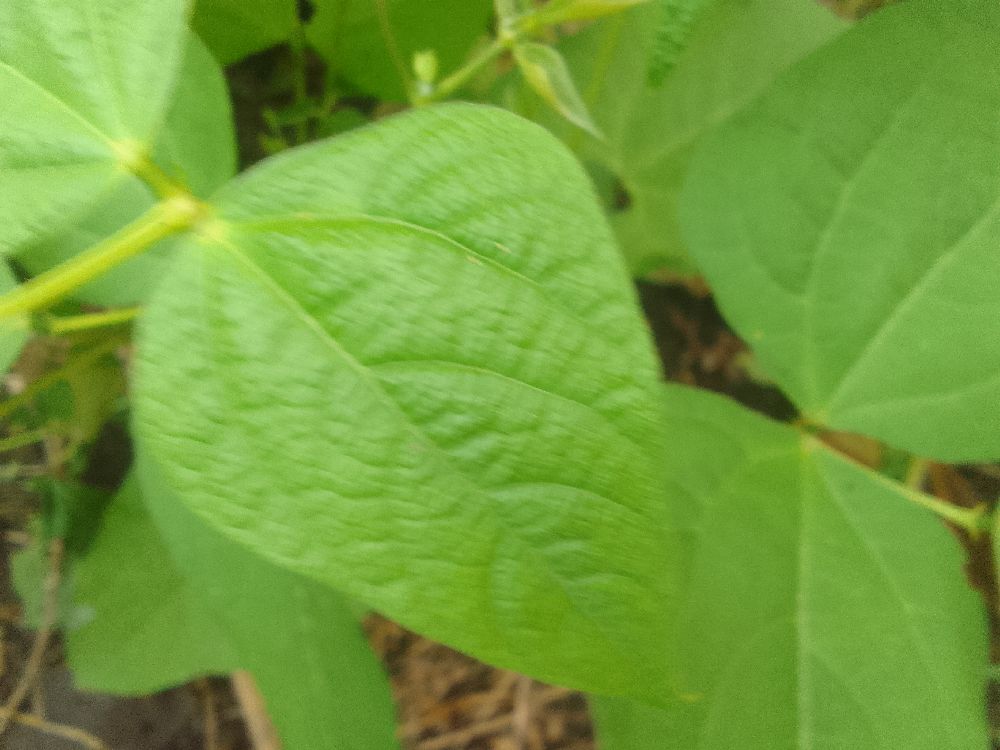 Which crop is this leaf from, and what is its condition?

common bean, healthy
